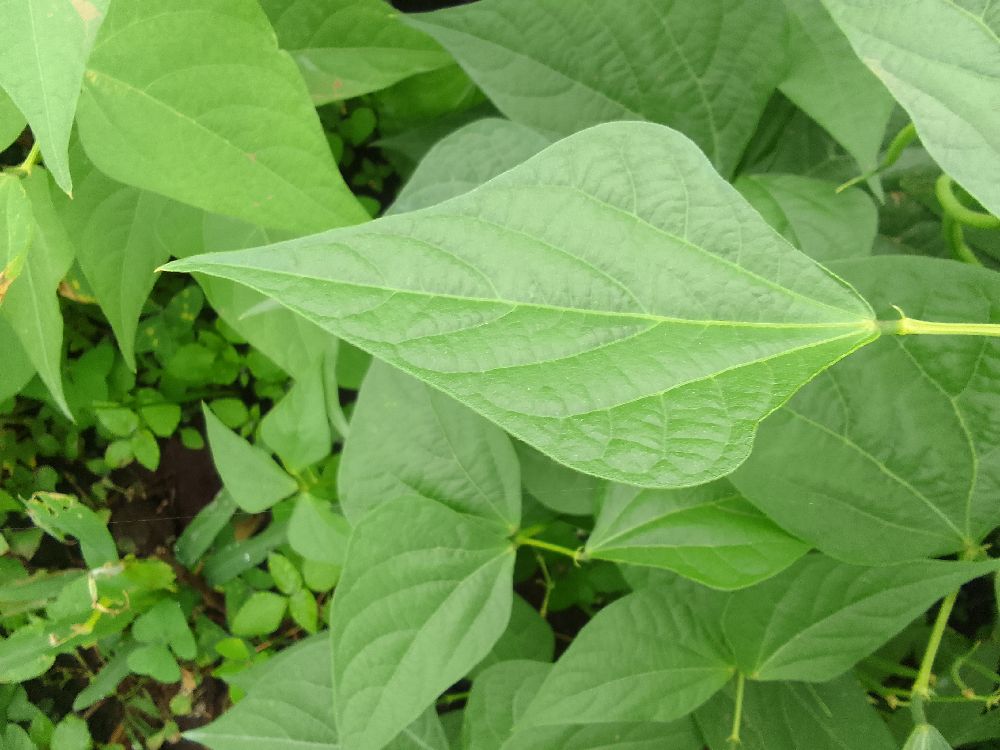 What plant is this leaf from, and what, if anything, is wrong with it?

common bean, healthy
